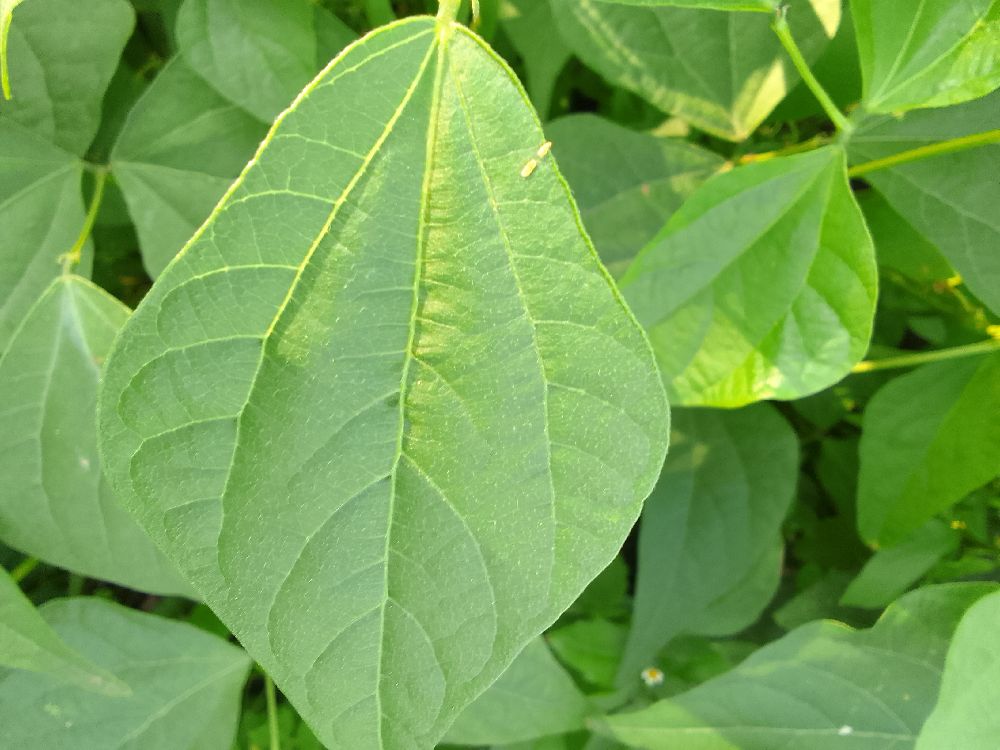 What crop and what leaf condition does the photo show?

common bean, healthy
